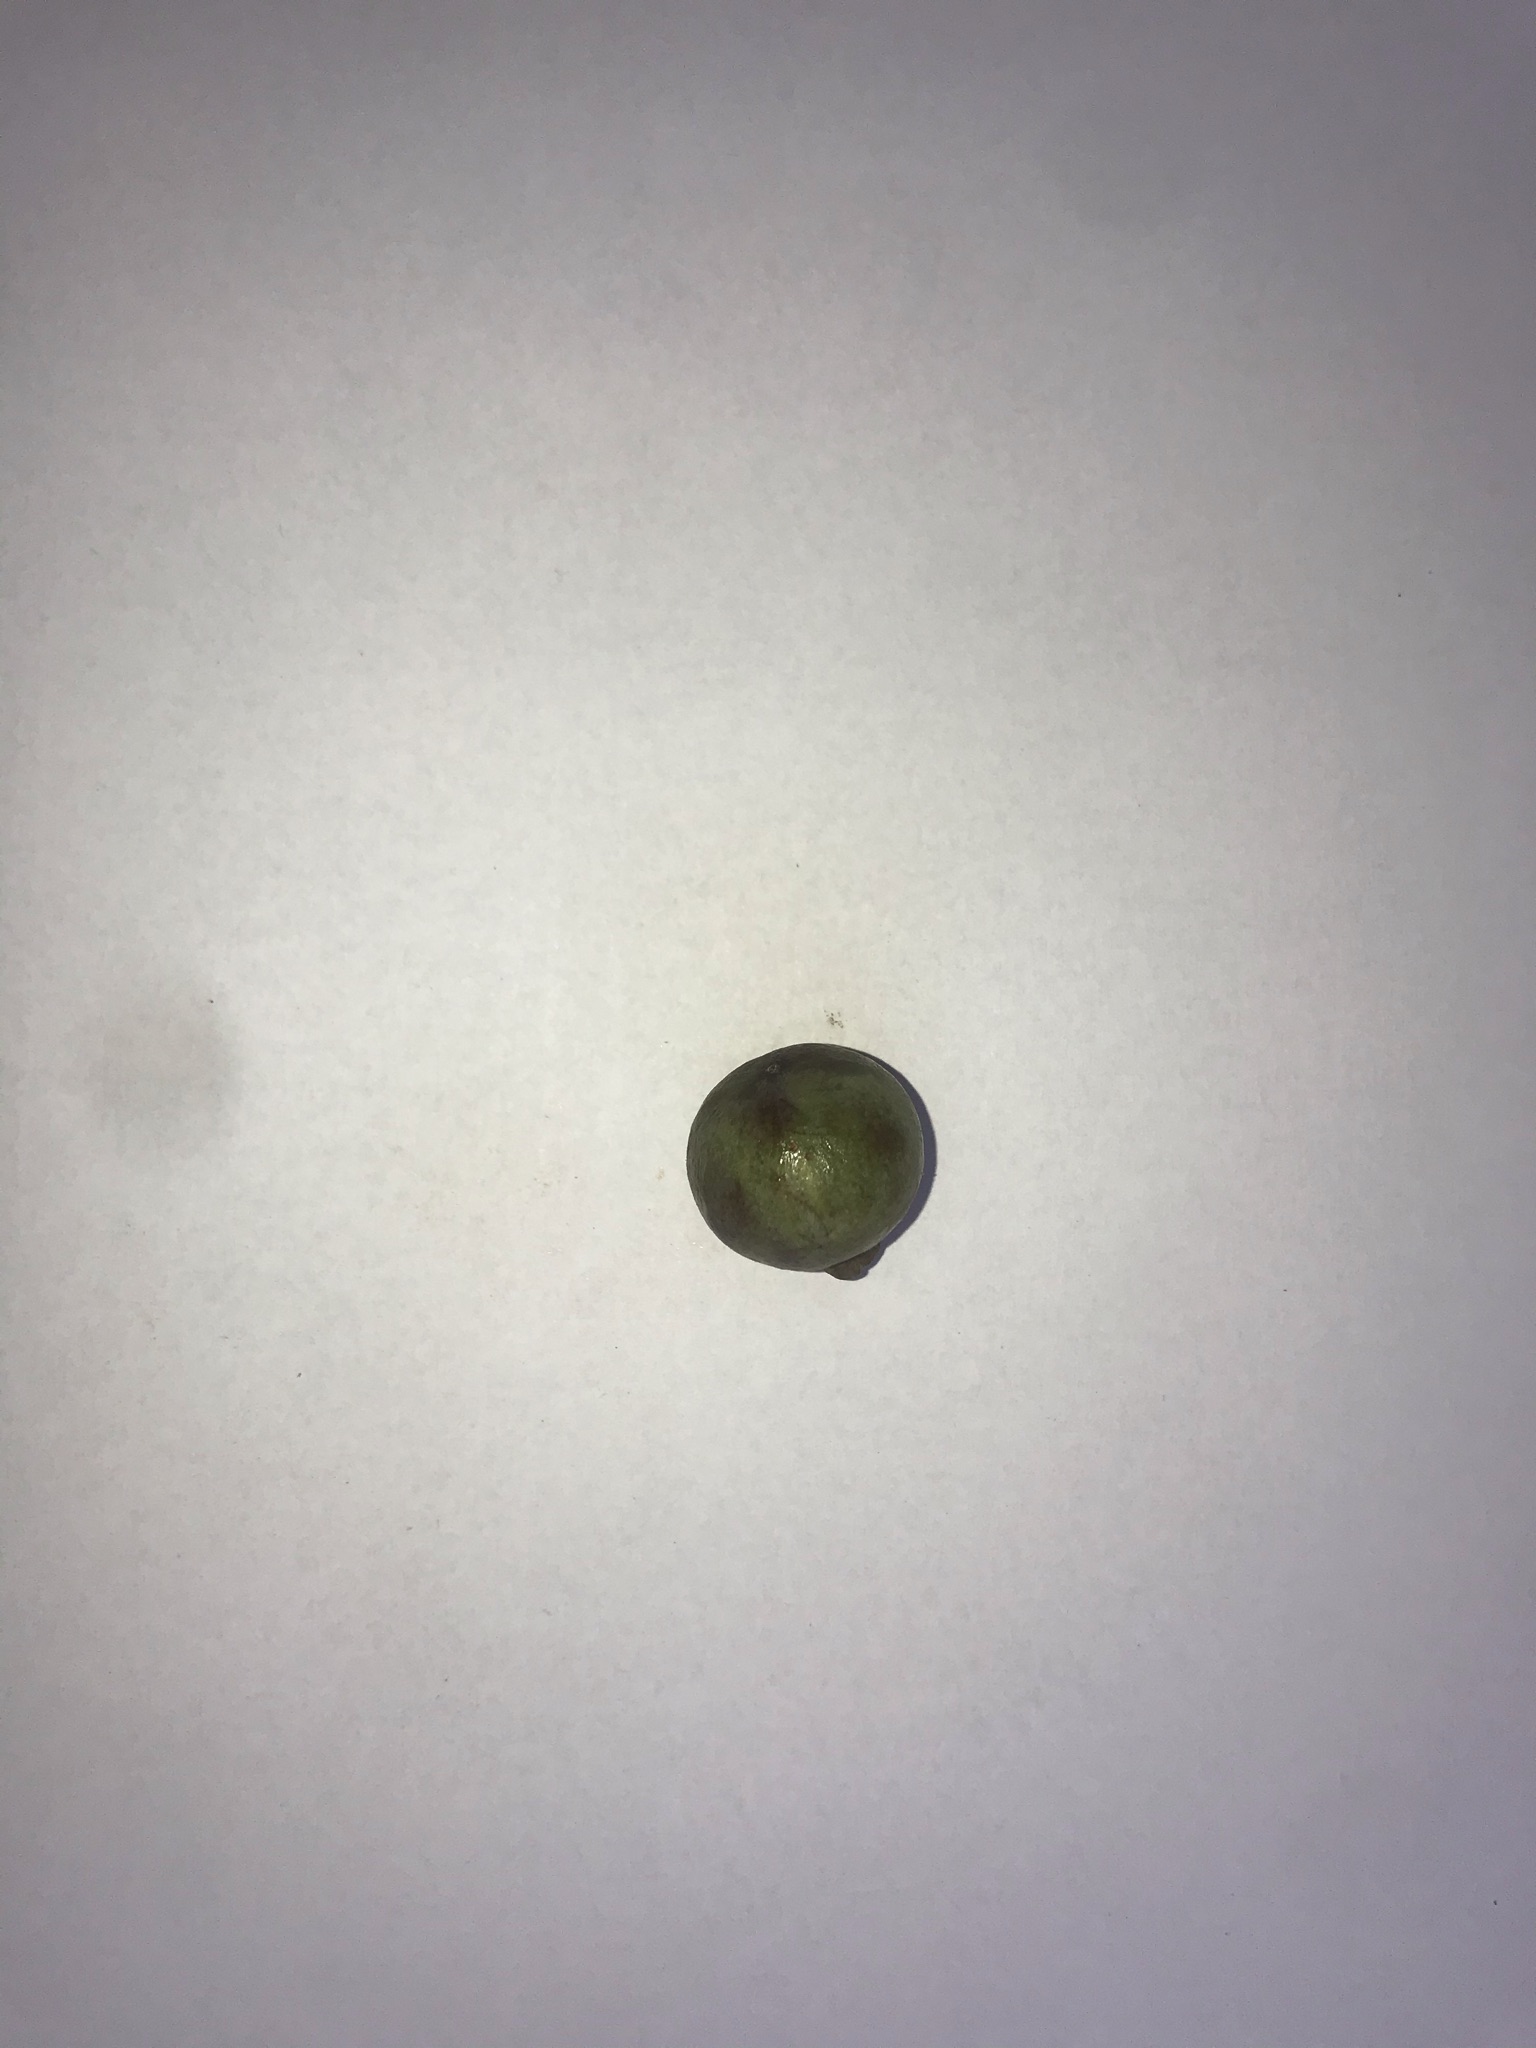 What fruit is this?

gabiroba
